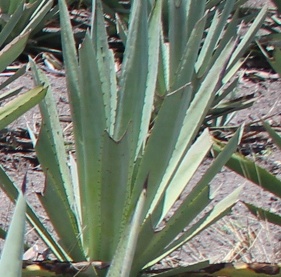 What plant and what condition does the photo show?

agave, small
